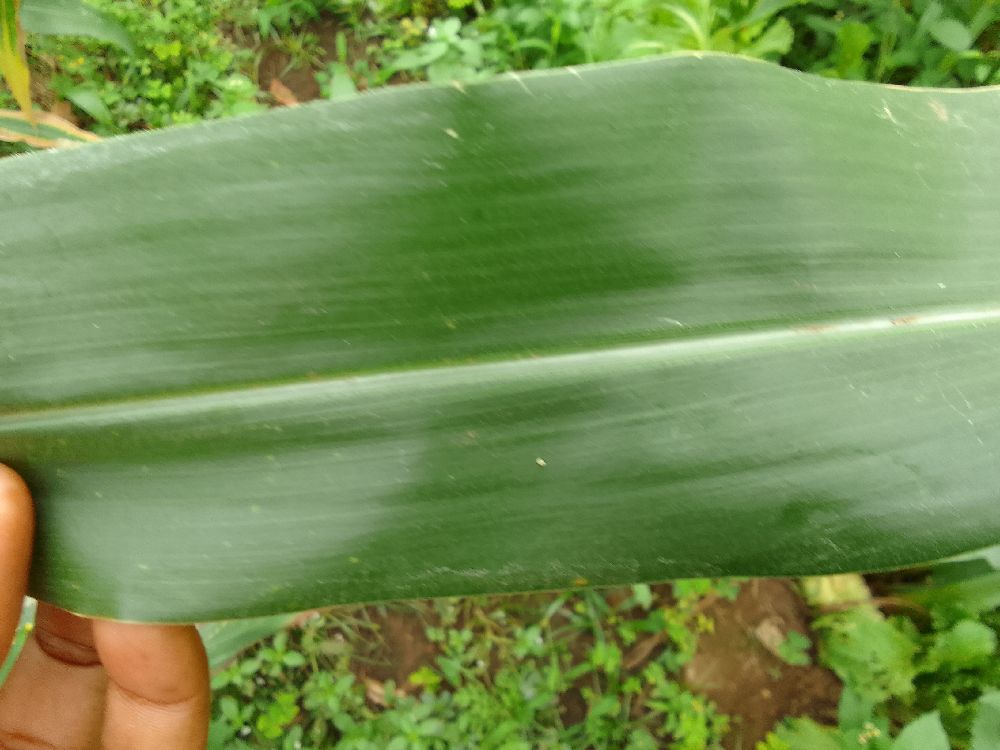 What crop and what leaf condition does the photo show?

maize, healthy
